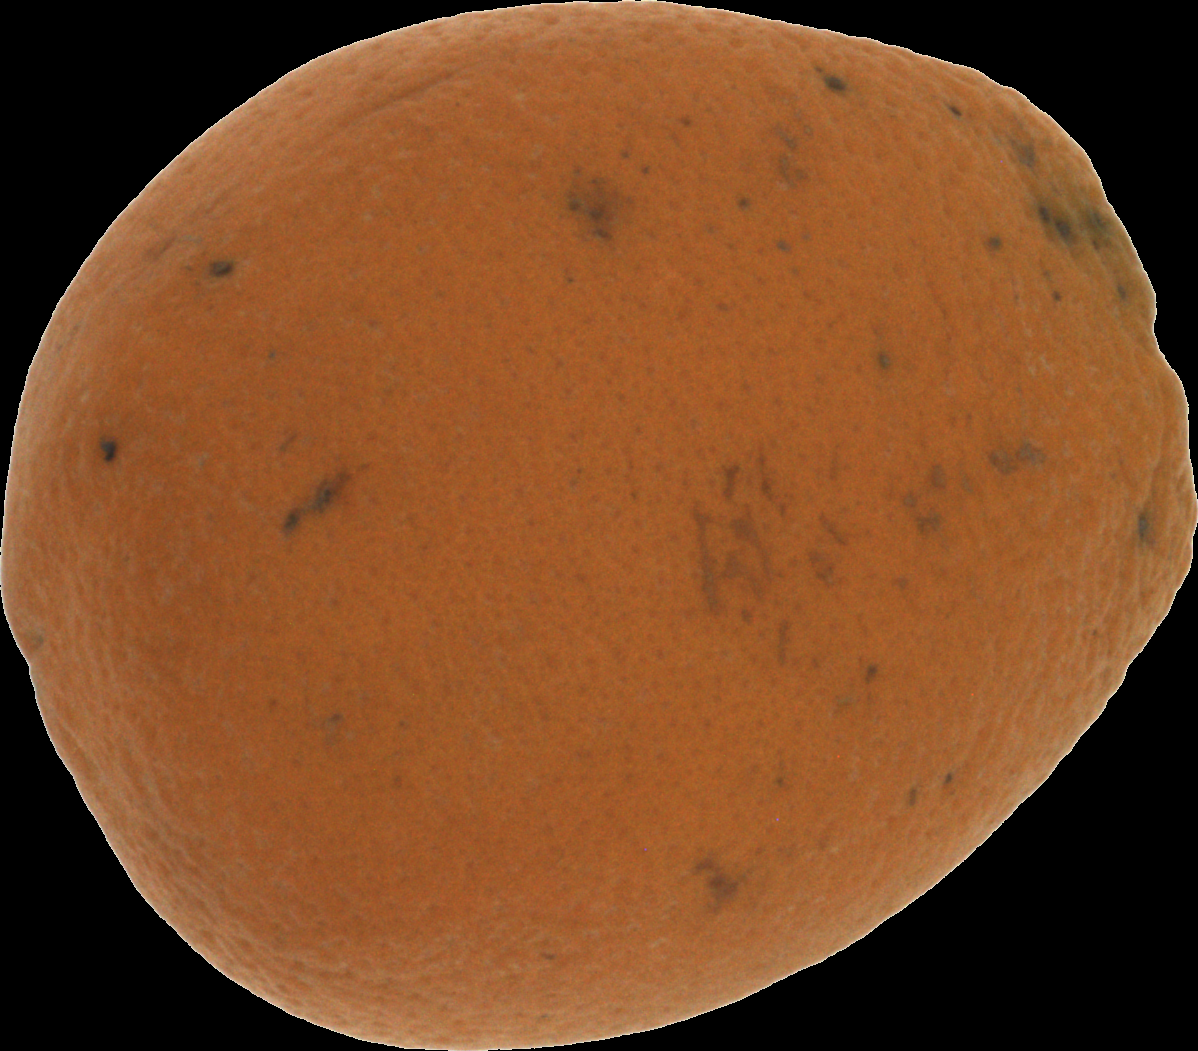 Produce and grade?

orange, bad
